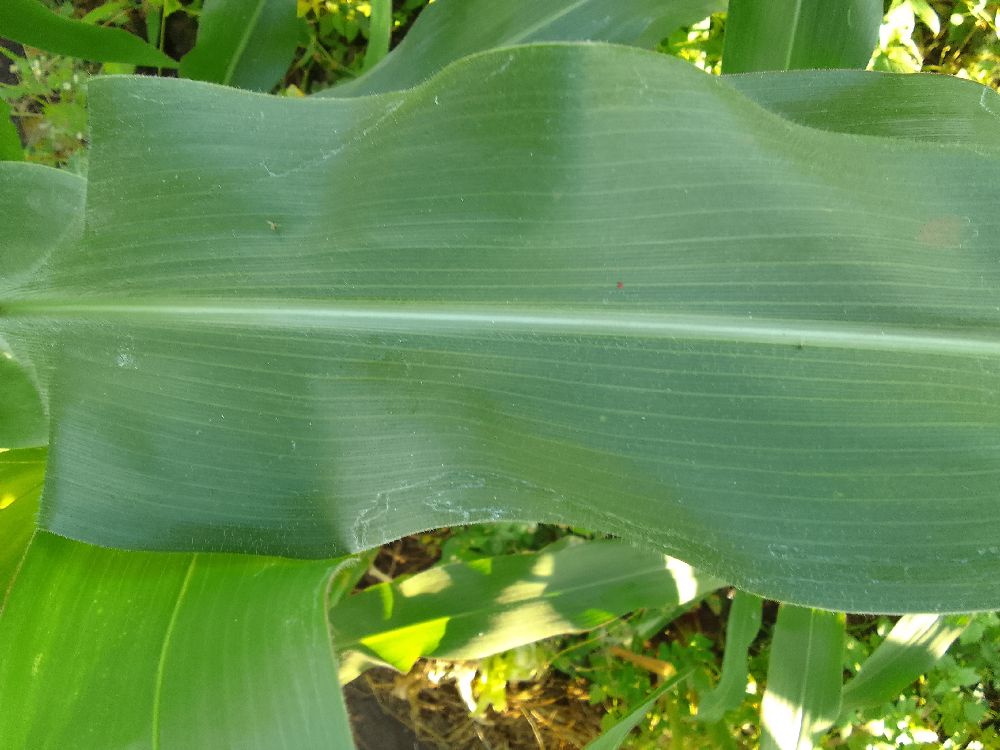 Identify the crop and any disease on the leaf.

maize, healthy
